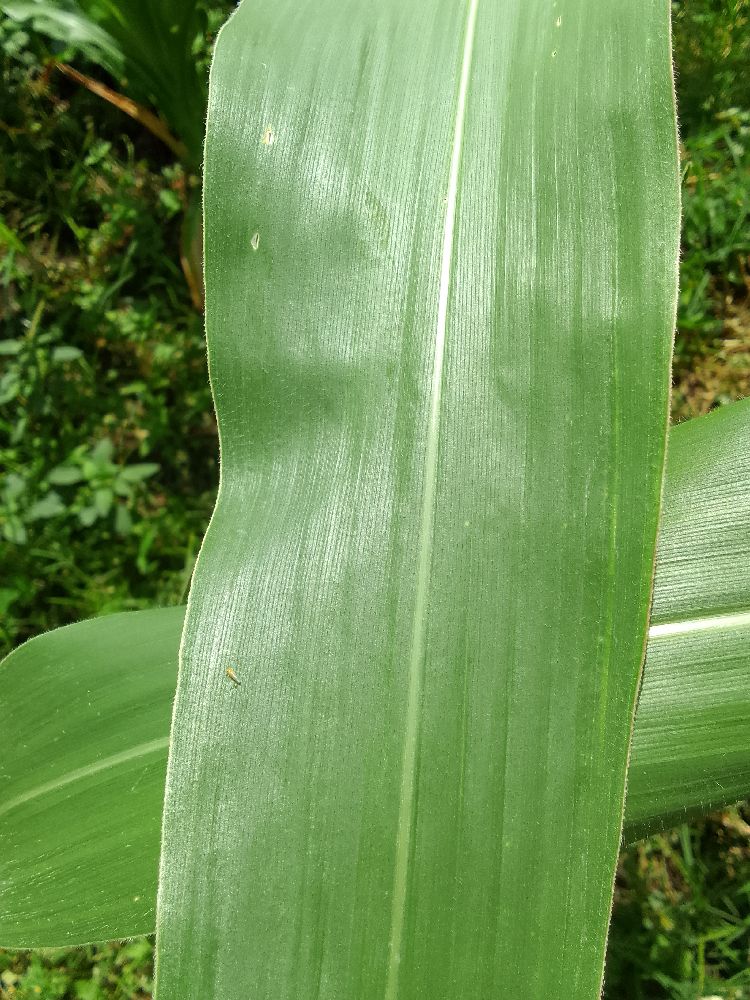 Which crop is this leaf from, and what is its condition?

maize, healthy
